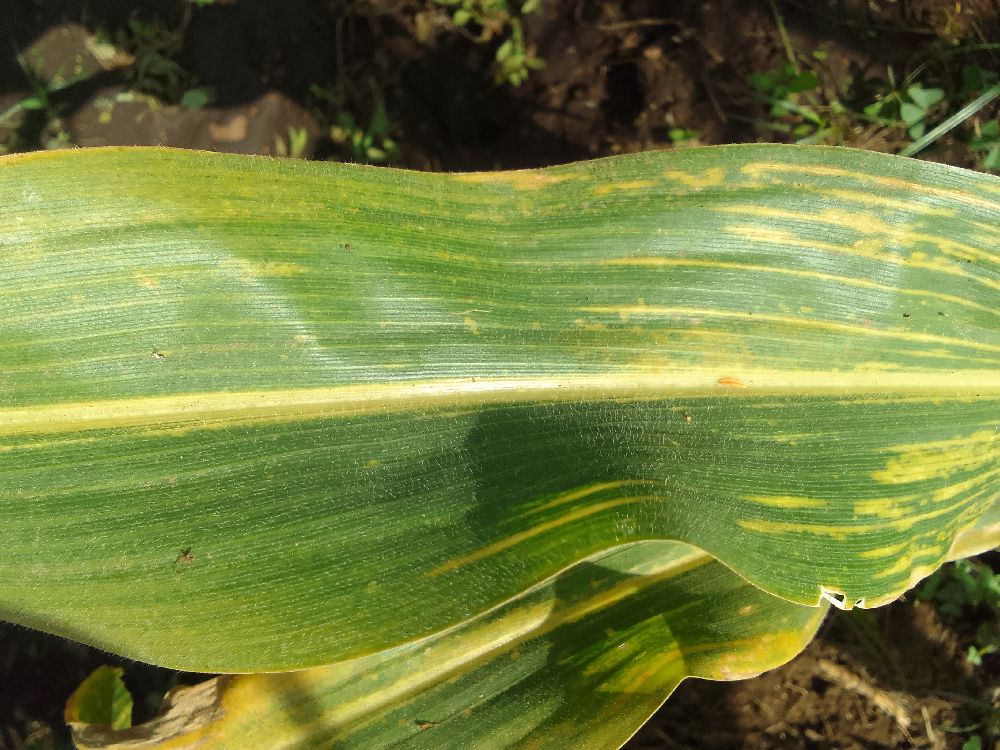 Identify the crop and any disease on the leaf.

maize, maize lethal necrosis
